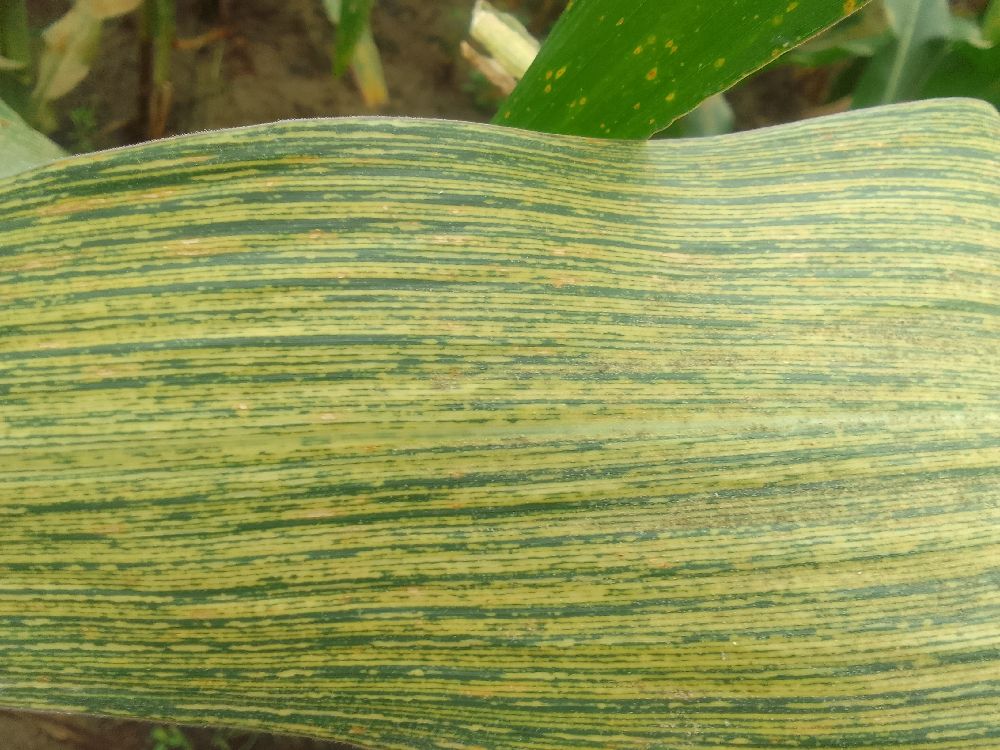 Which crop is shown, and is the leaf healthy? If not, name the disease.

maize, maize streak virus
